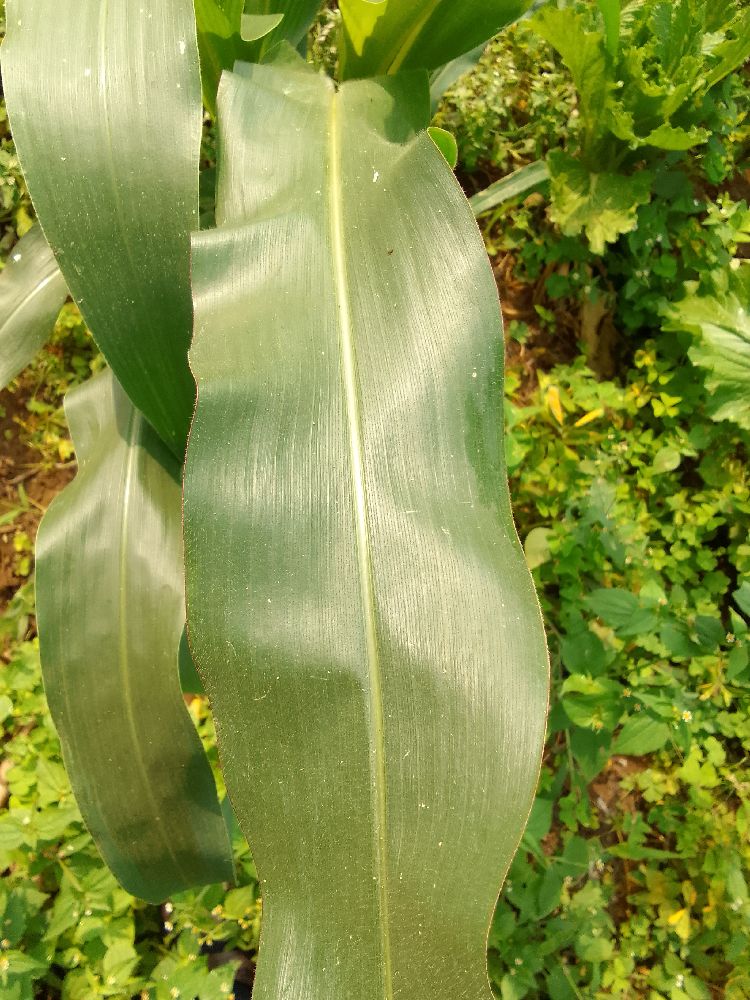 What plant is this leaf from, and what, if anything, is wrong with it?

maize, healthy
